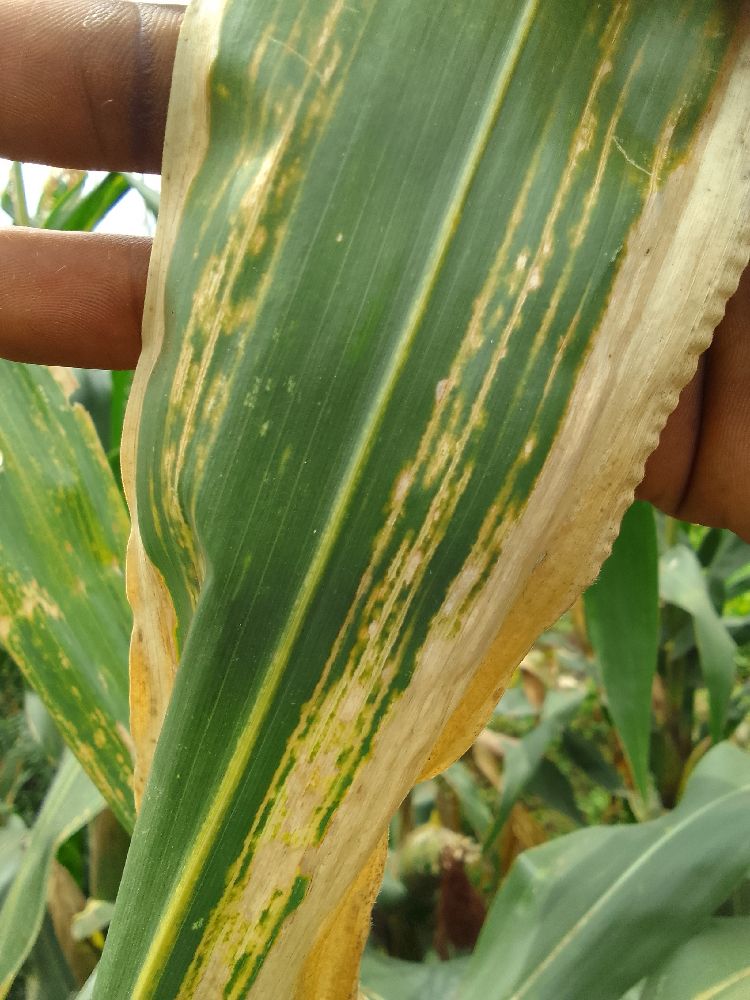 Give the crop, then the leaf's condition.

maize, maize lethal necrosis
